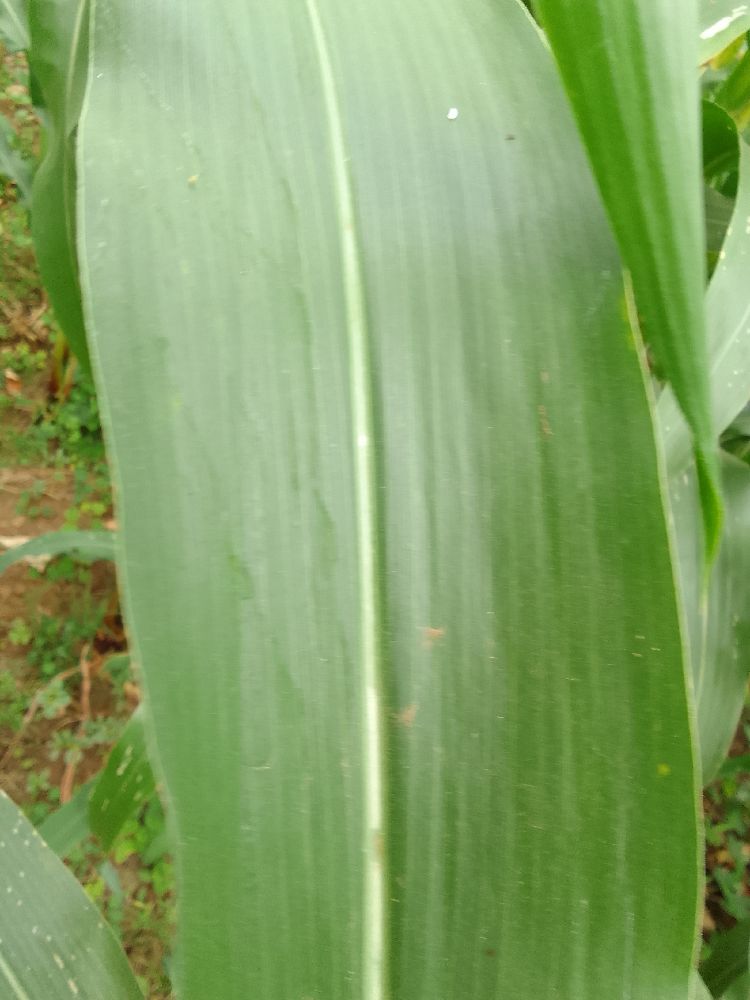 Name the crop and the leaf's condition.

maize, healthy
